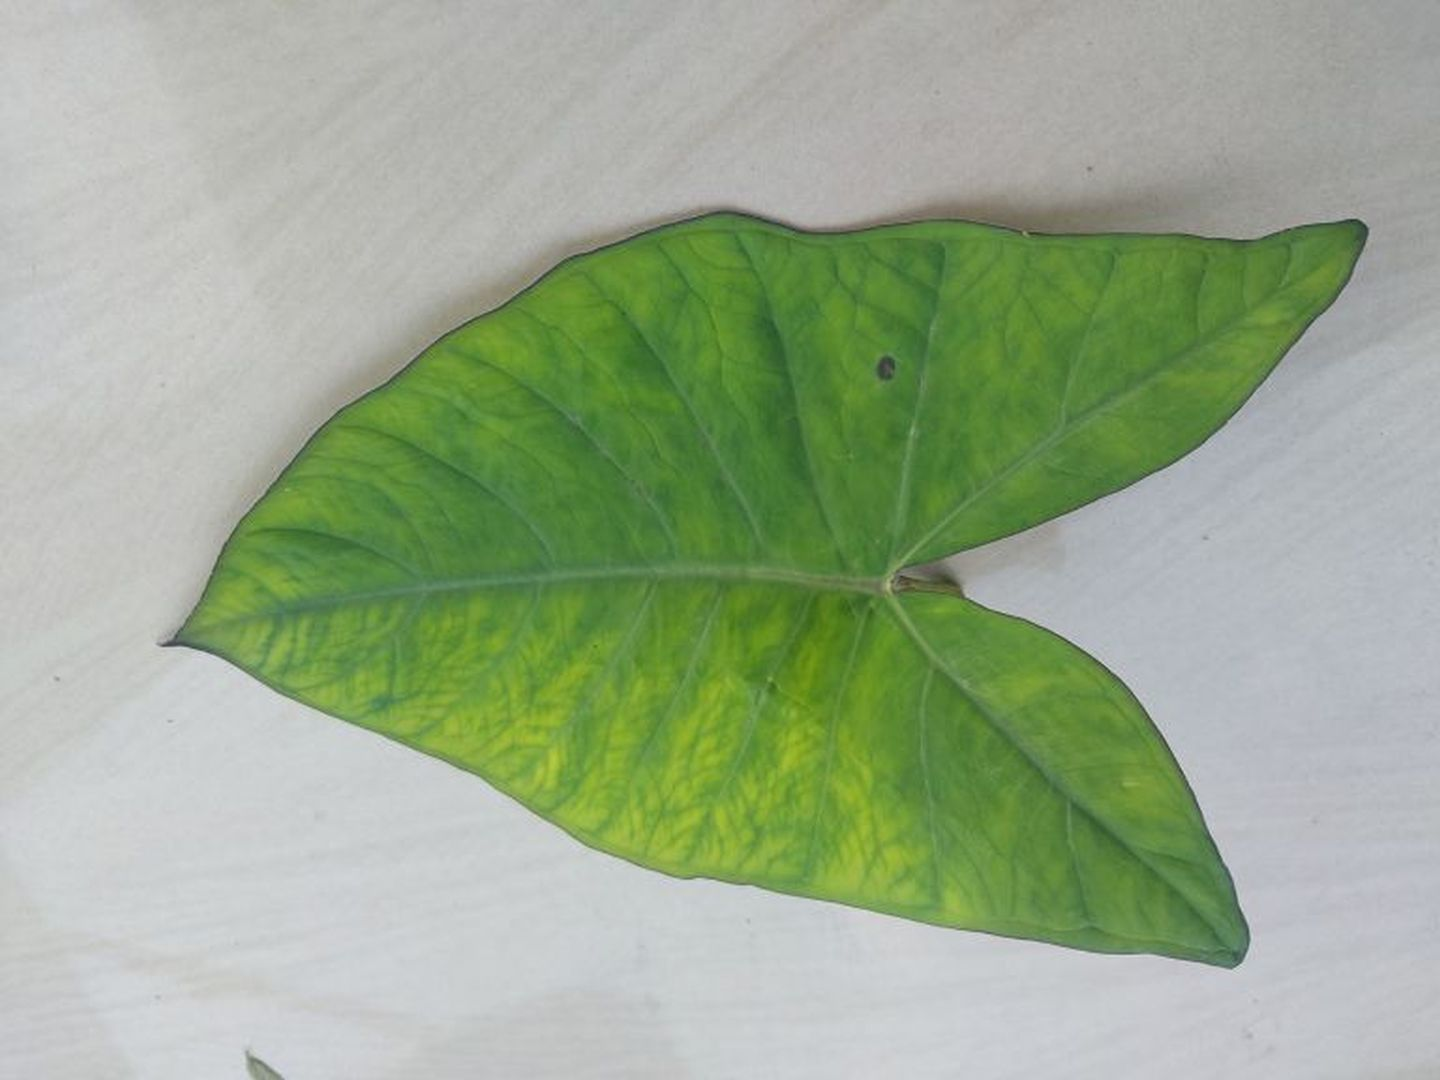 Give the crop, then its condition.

taro, mosaic
